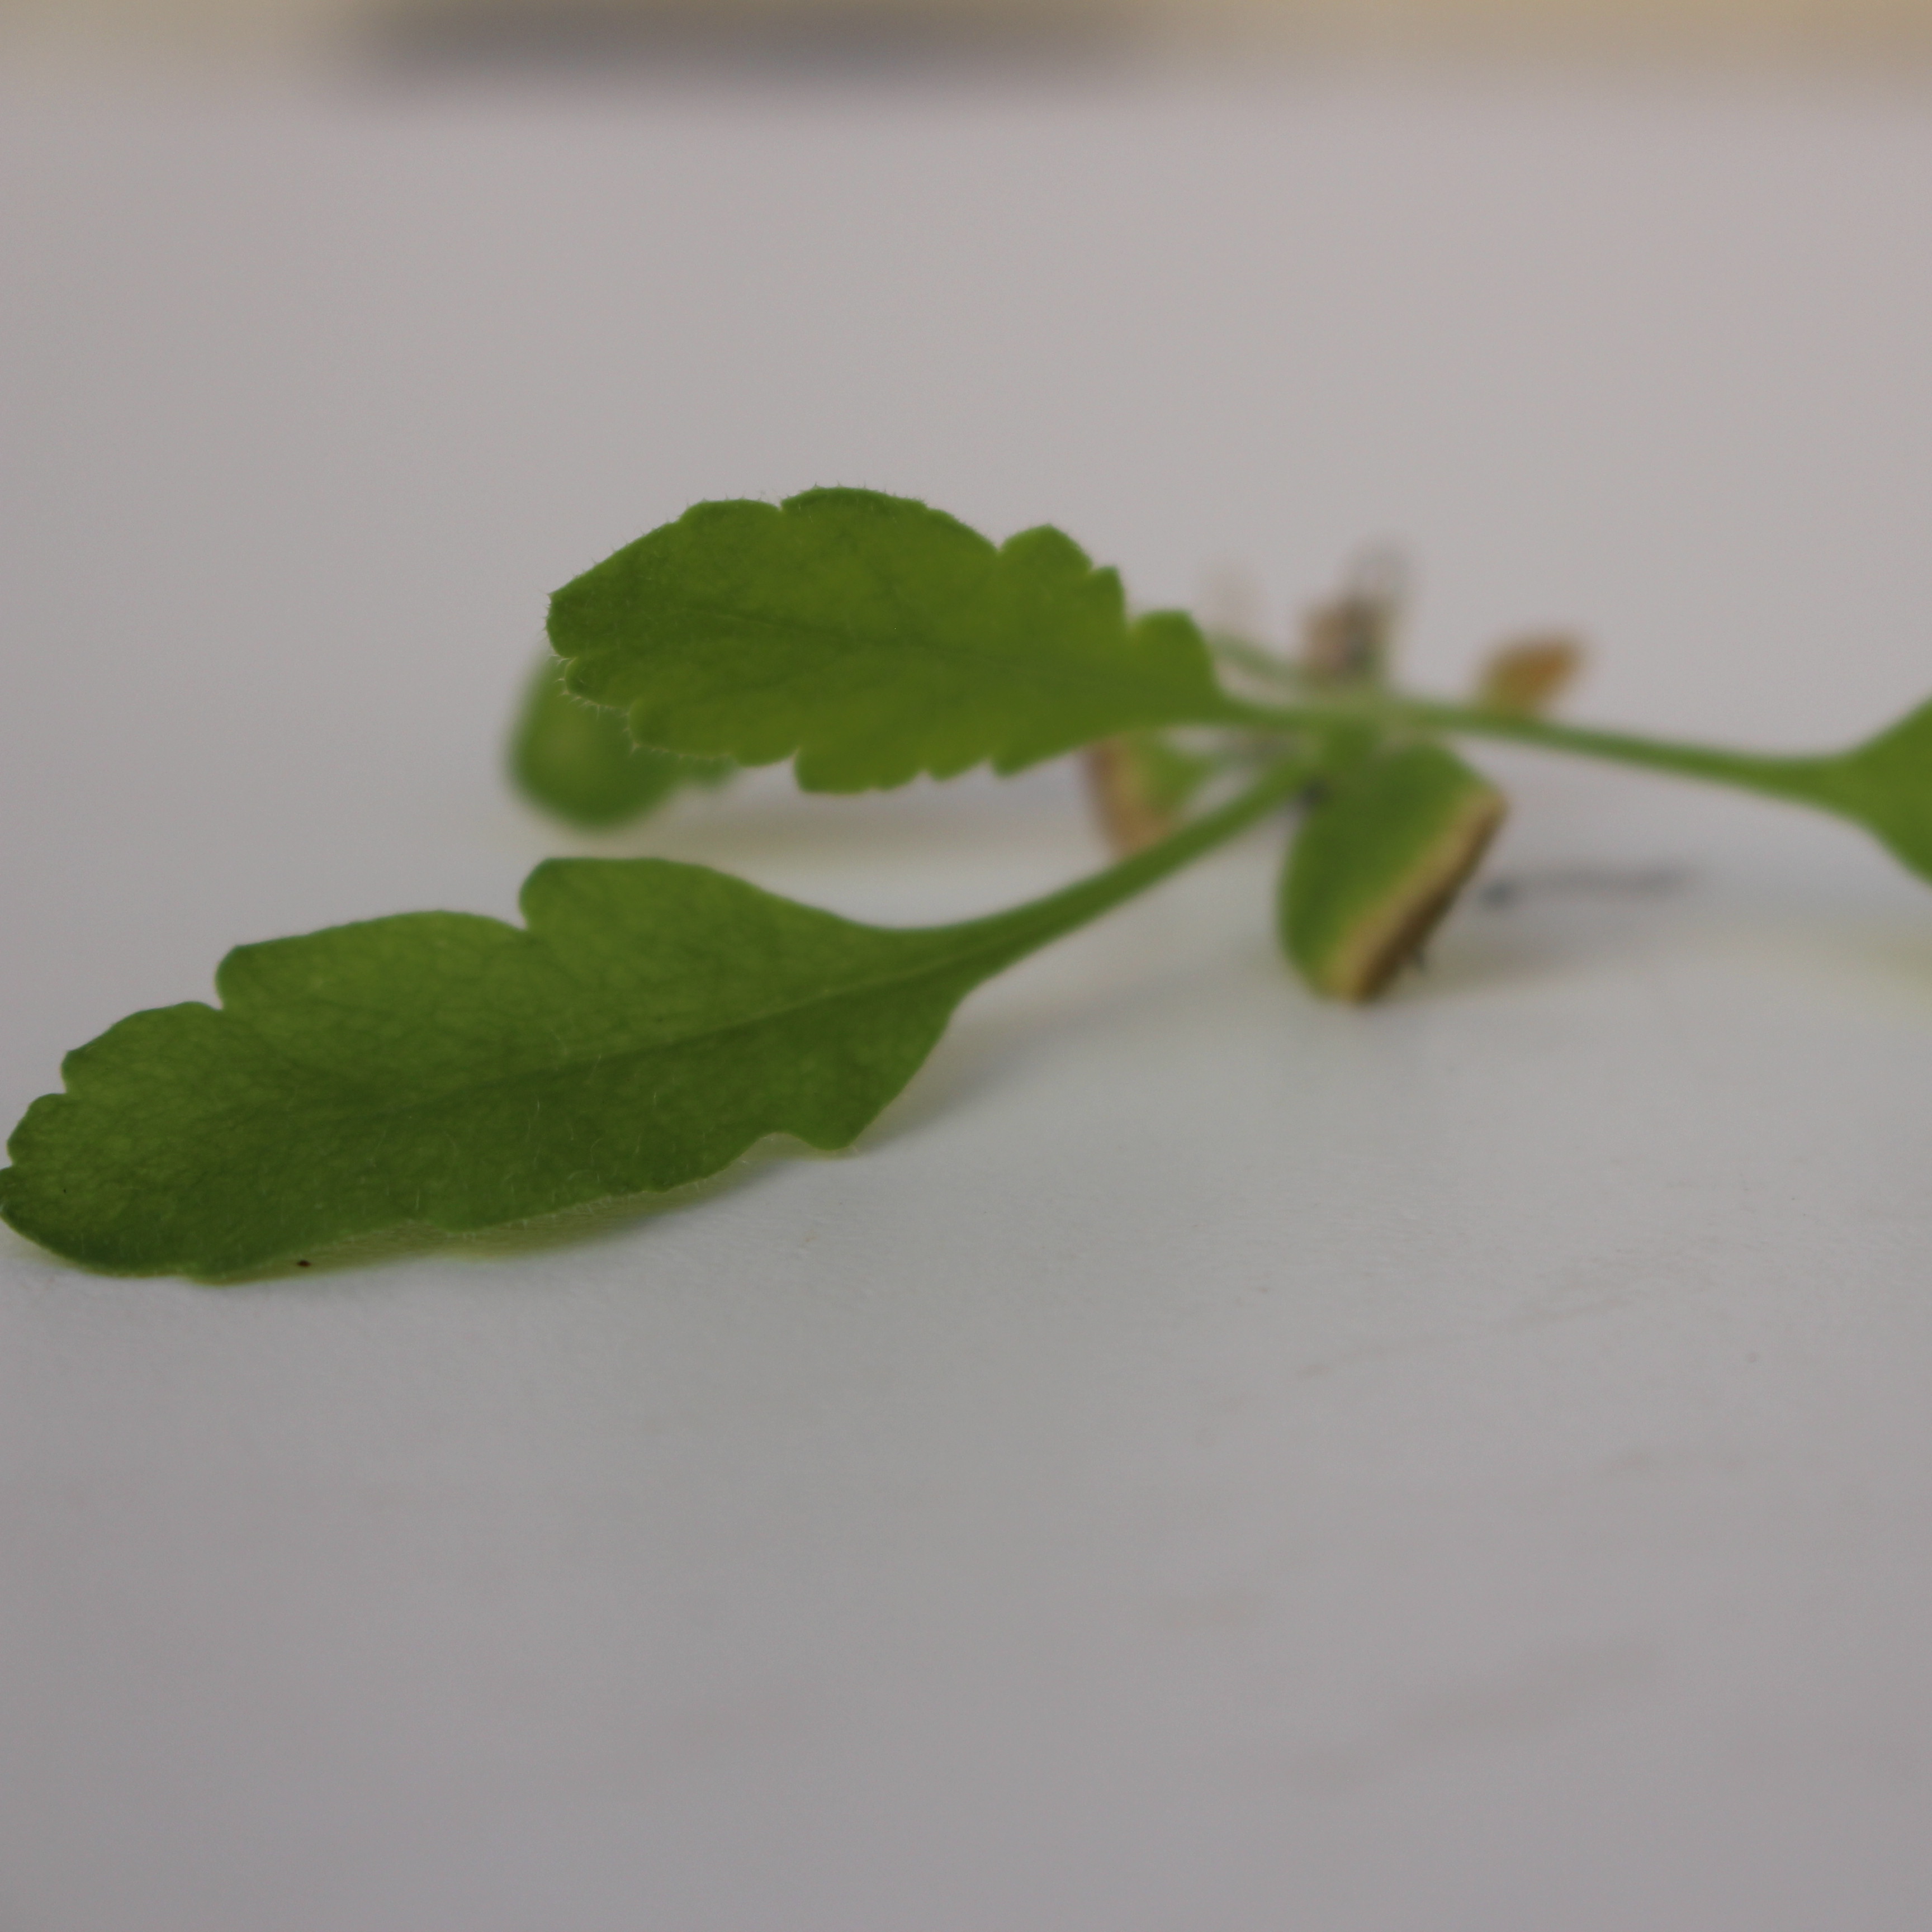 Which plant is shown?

Papaver rhoeas
